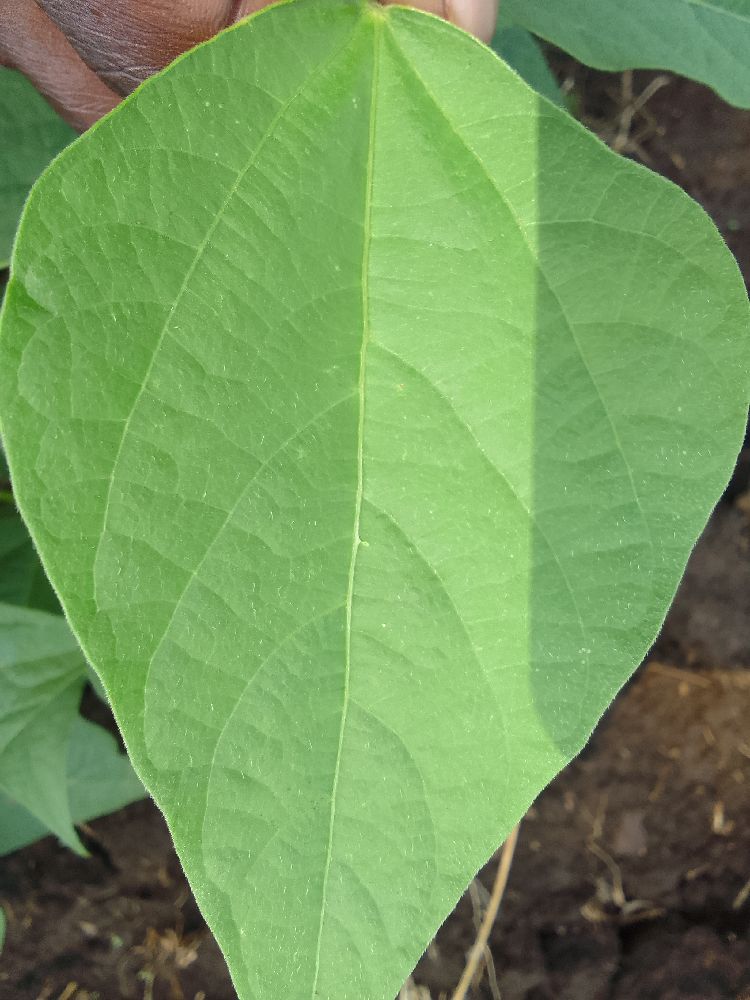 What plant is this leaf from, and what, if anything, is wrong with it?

common bean, healthy
